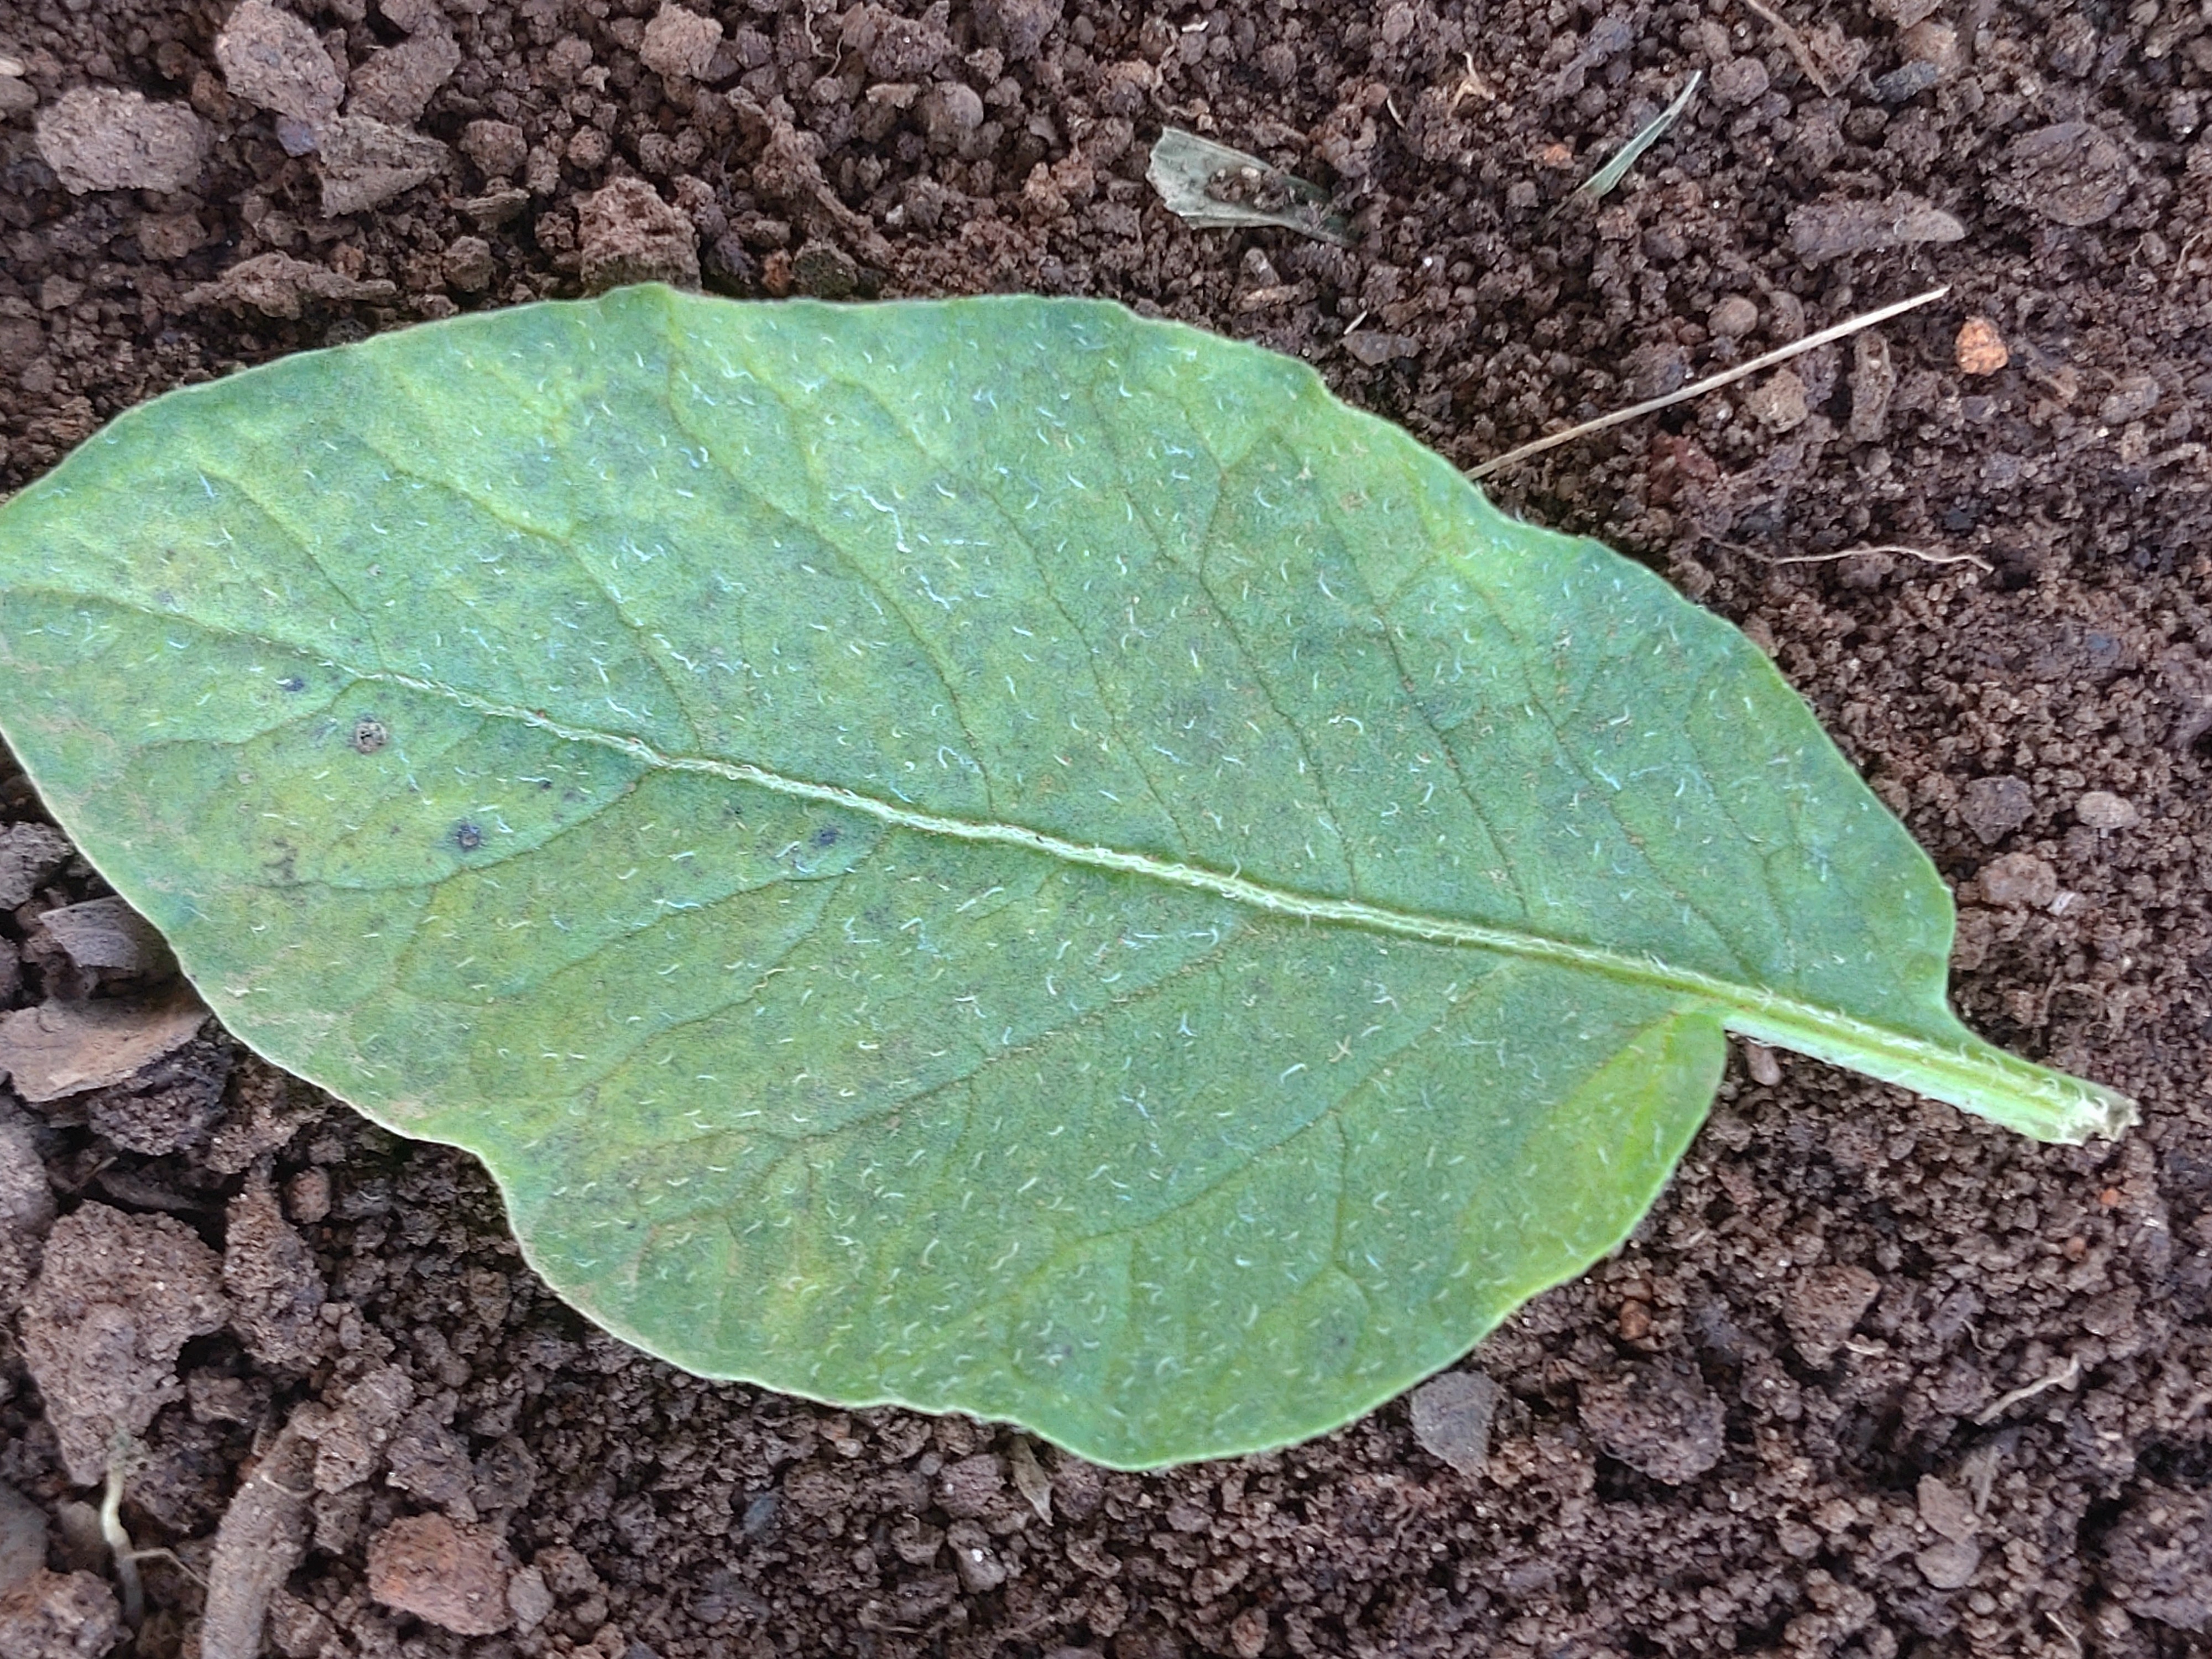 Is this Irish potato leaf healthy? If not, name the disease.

late blight
